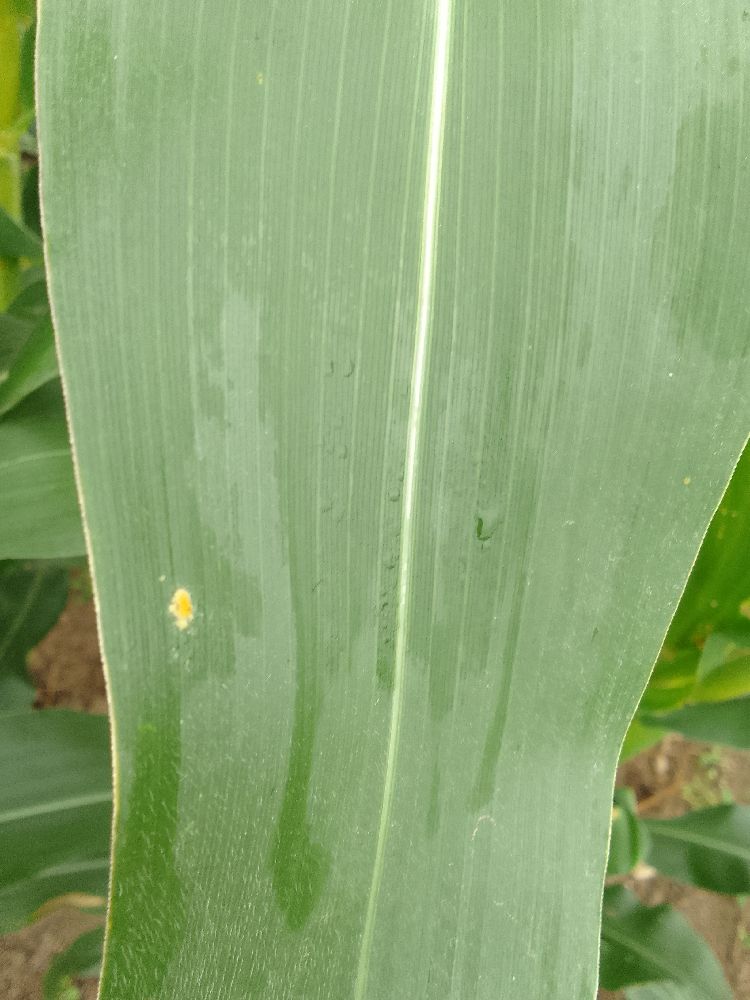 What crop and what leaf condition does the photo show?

maize, healthy
